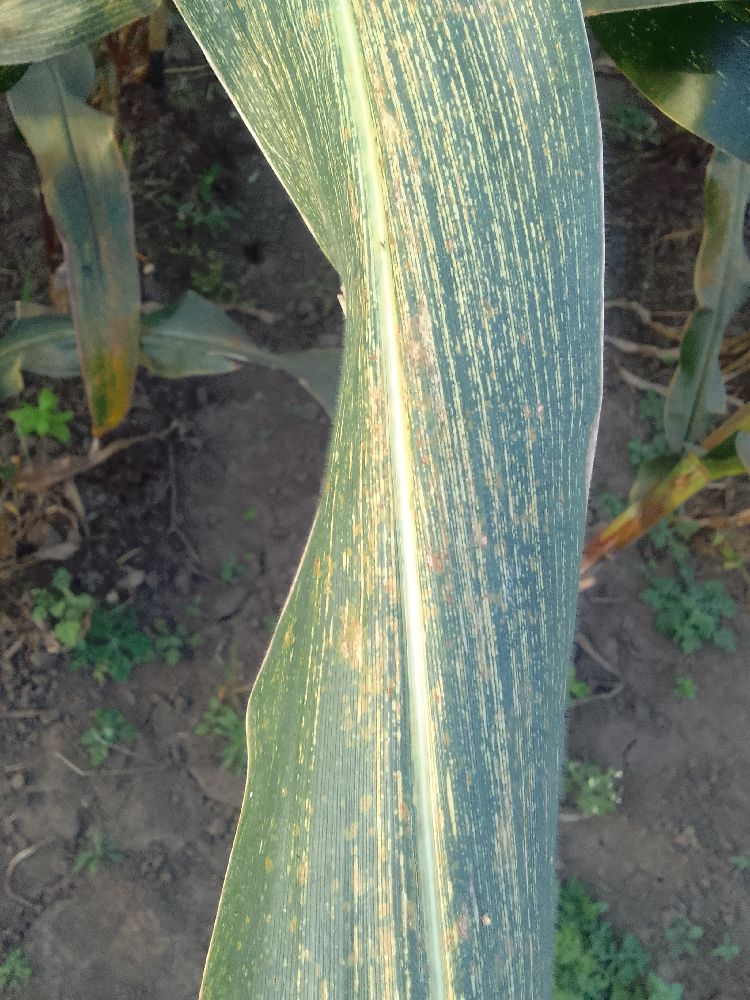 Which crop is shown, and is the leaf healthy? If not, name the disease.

maize, maize streak virus
